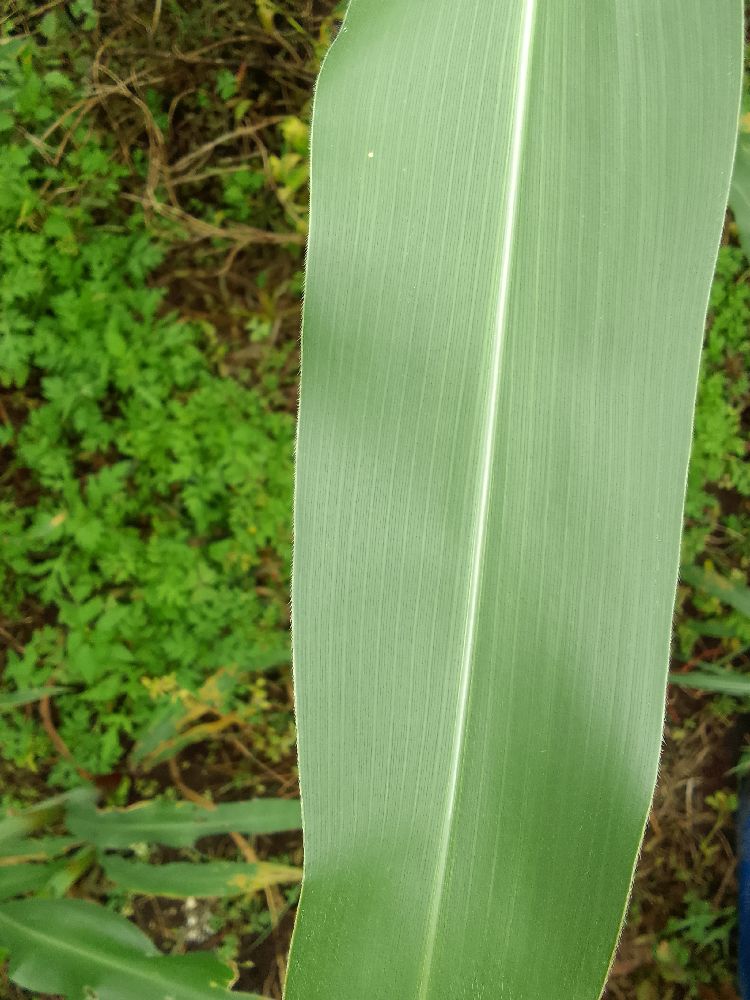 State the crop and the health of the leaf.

maize, healthy
